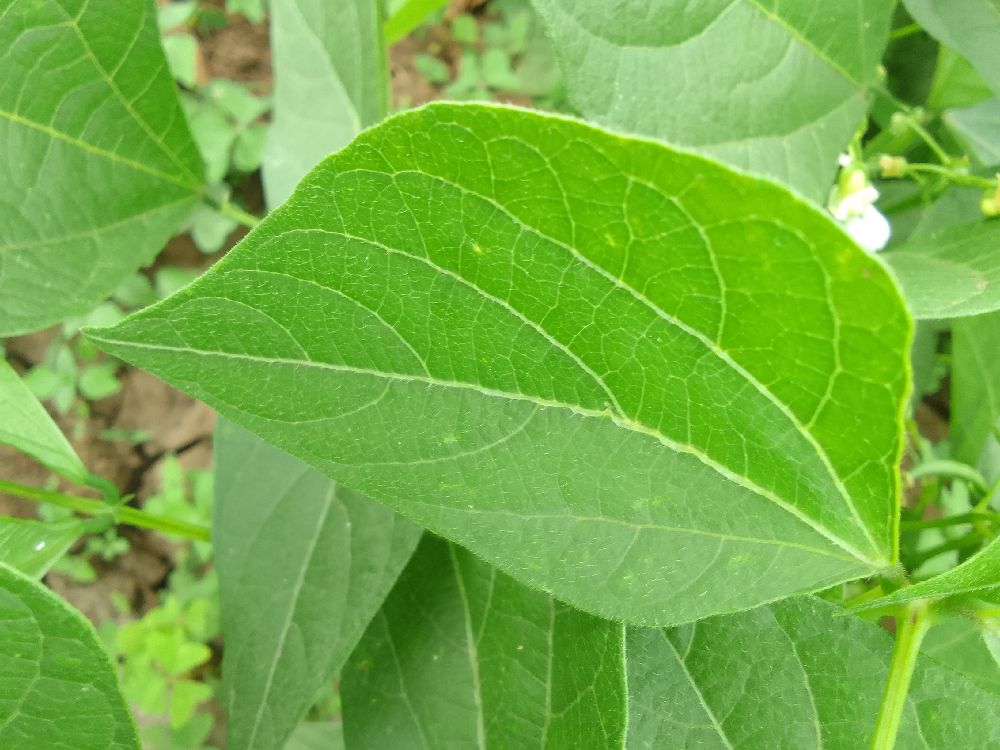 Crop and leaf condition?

common bean, healthy
